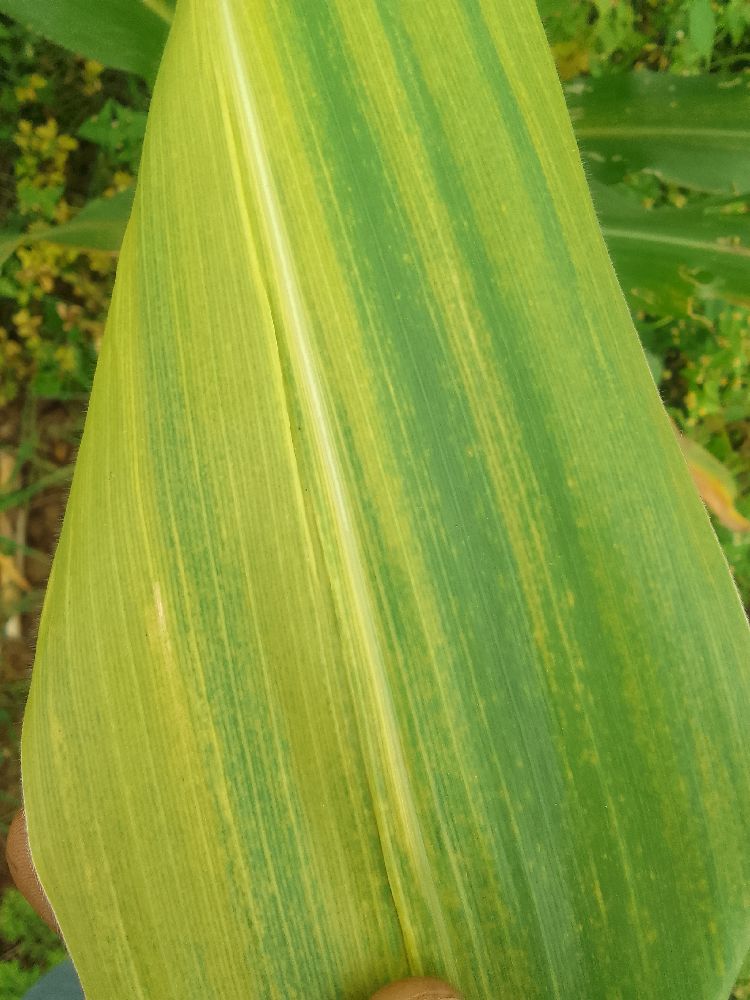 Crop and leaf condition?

maize, maize lethal necrosis
